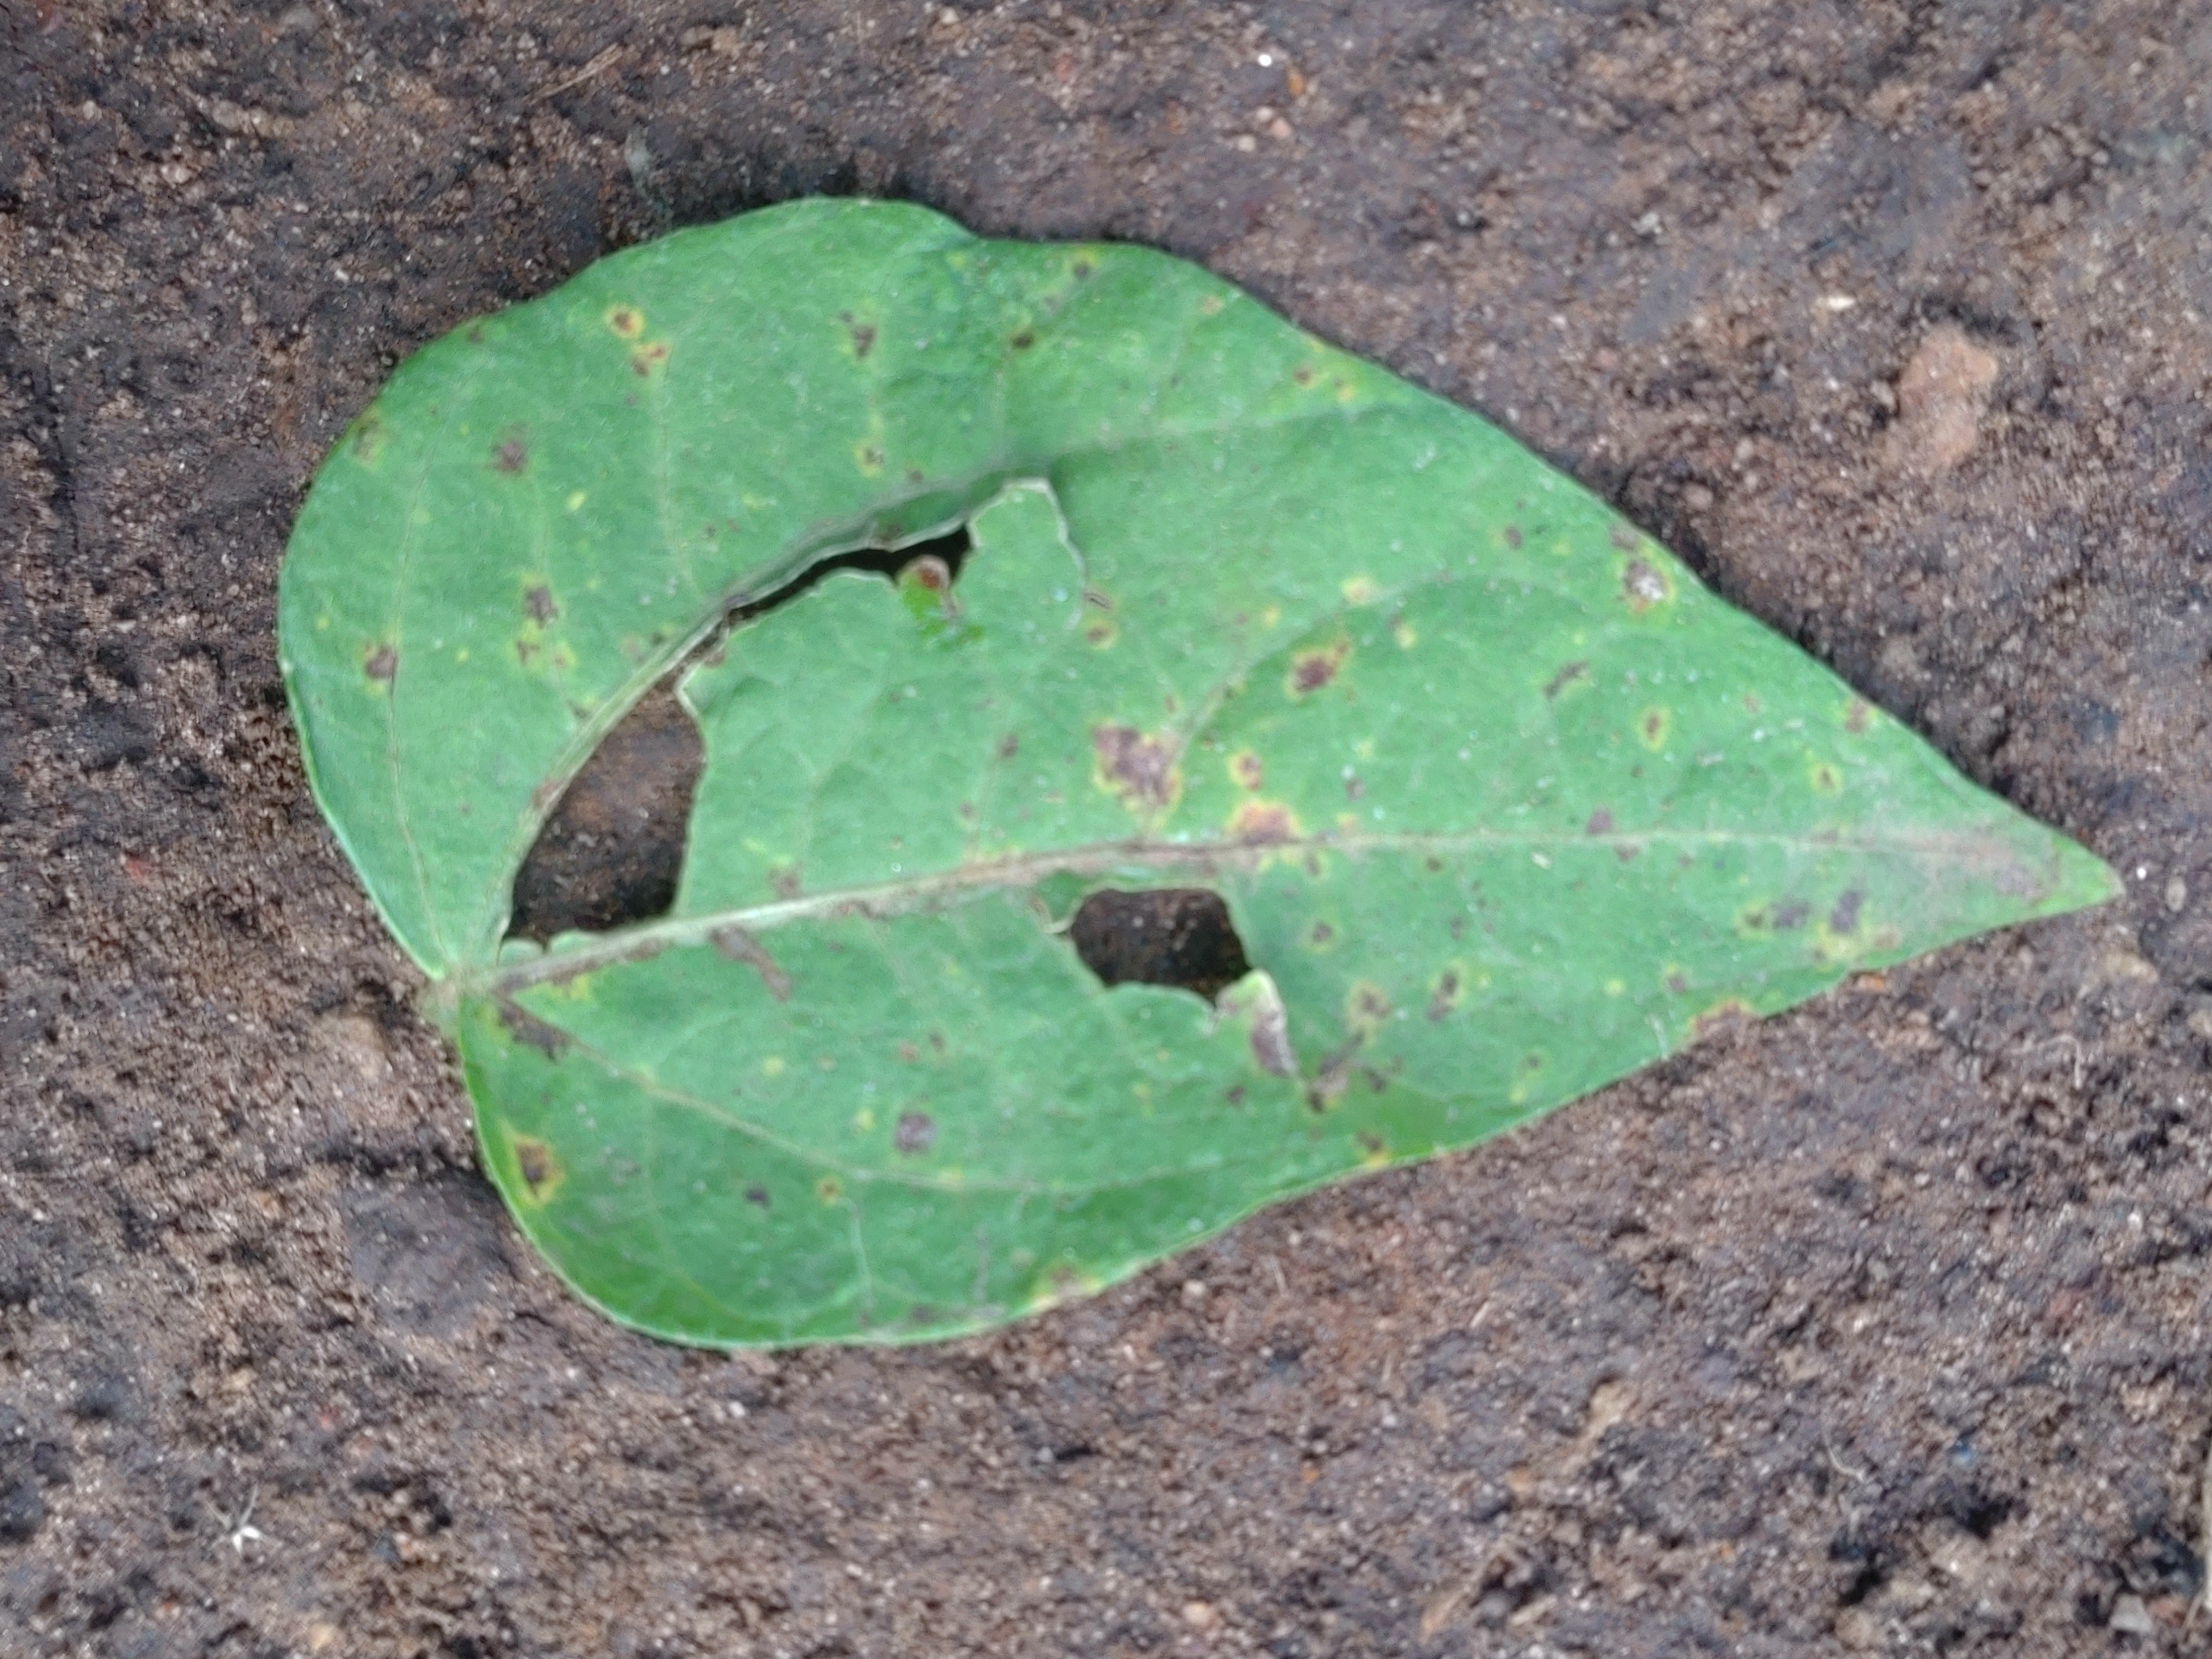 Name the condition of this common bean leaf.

anthracnose
